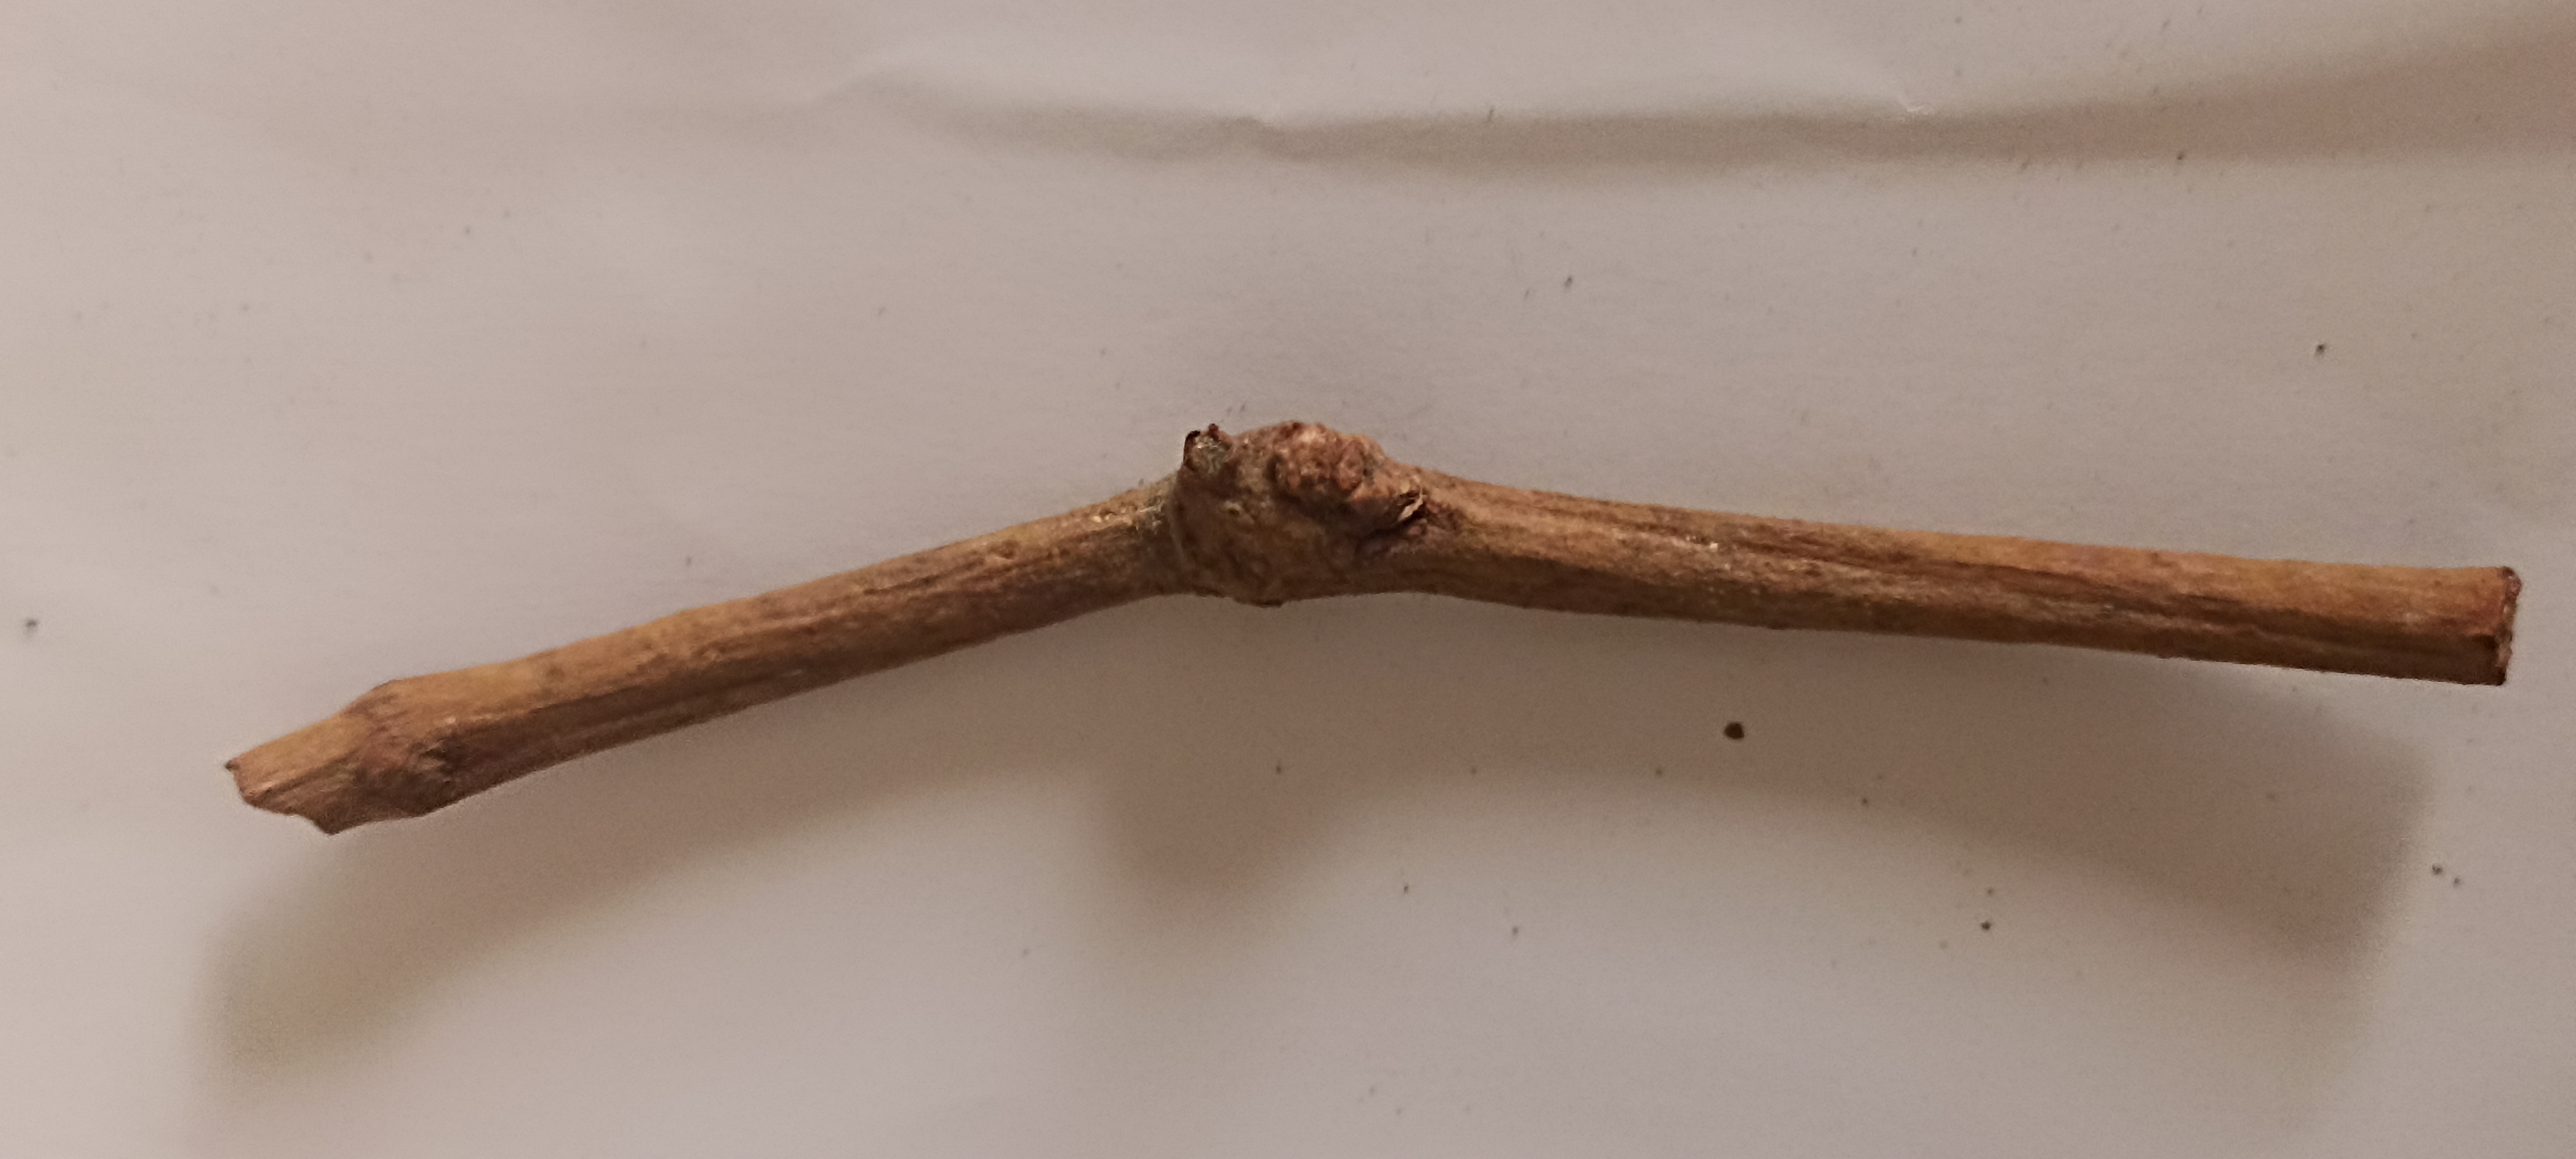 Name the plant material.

manjistha
